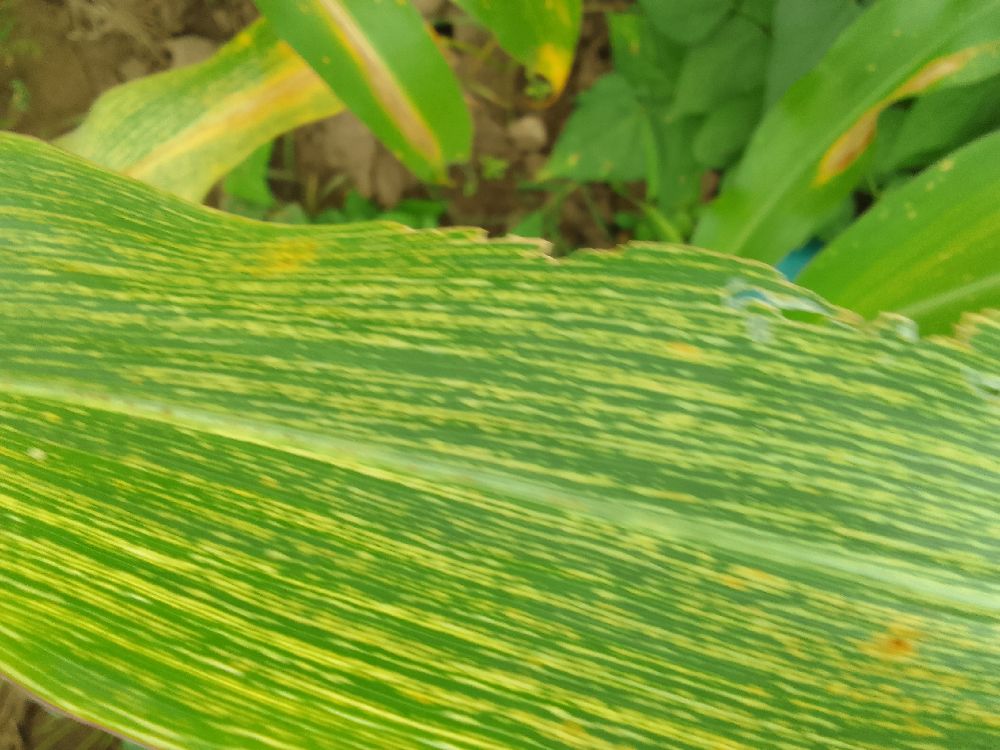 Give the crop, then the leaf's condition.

maize, maize streak virus
